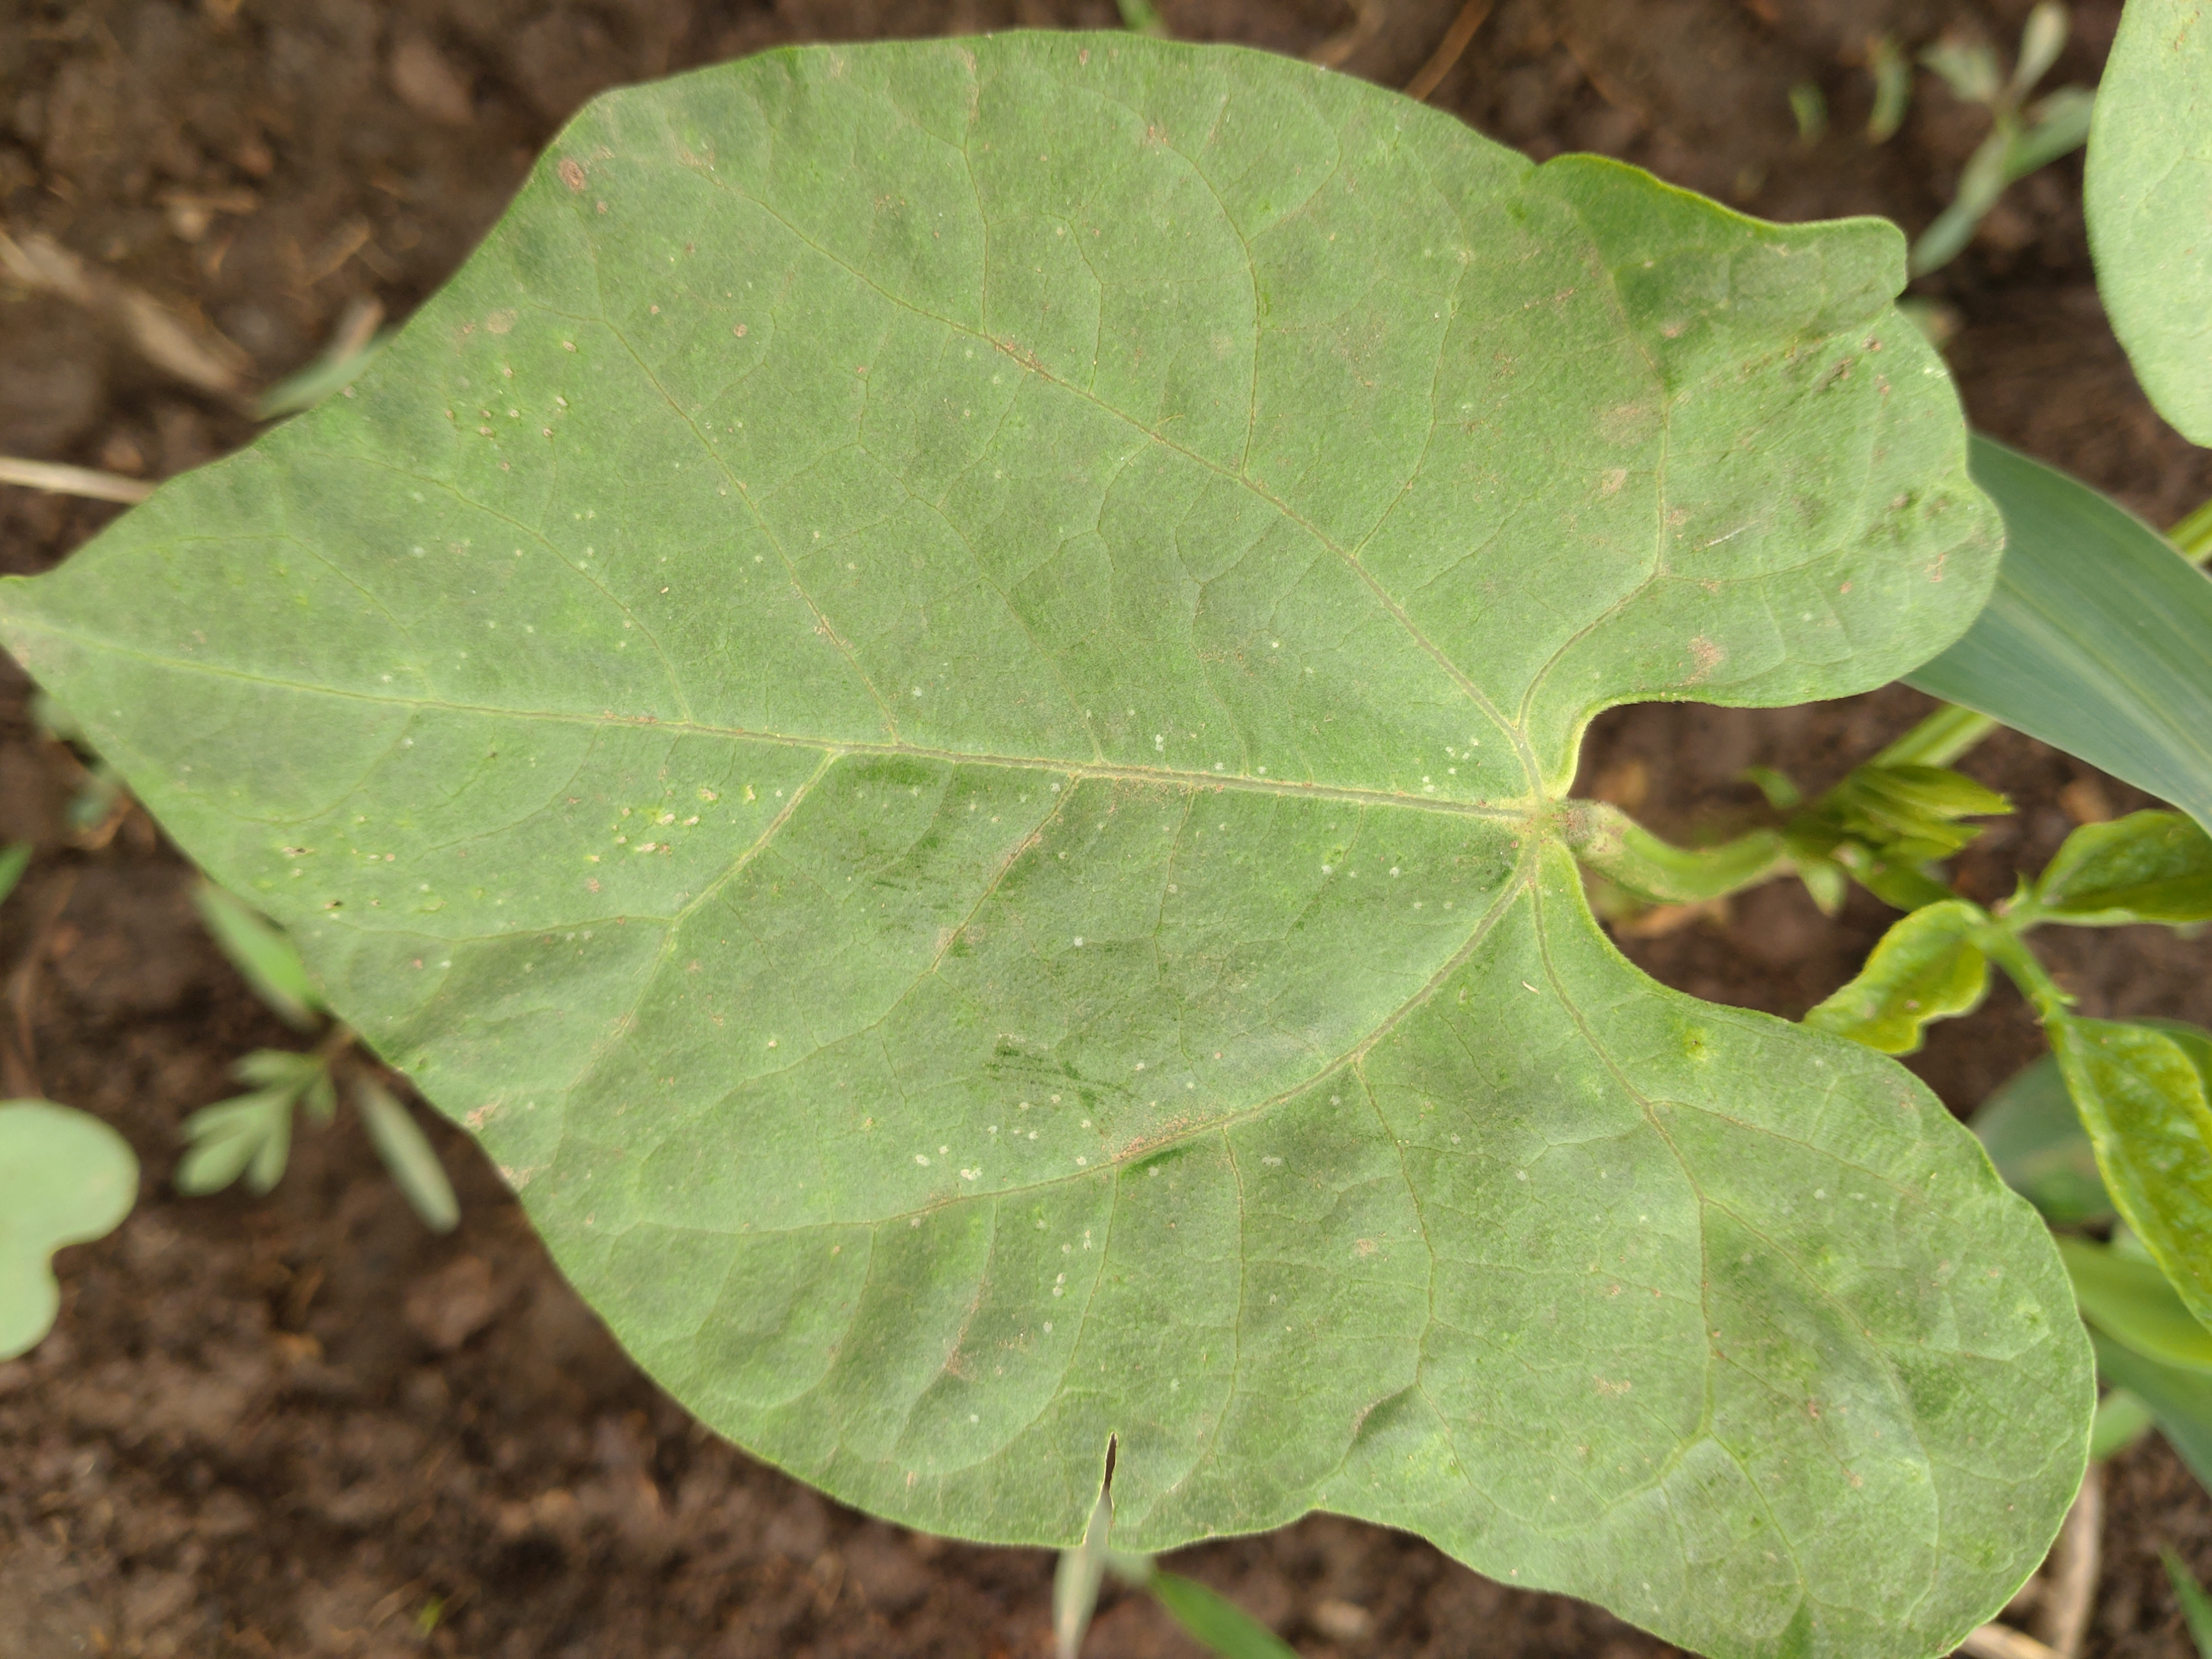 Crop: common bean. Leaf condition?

healthy
